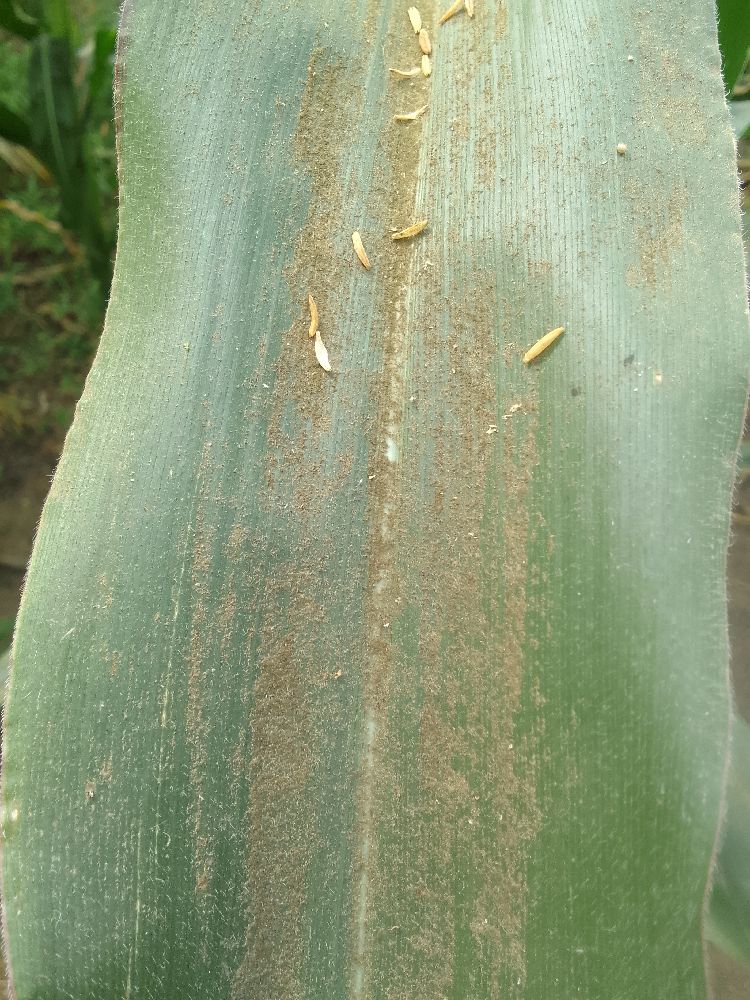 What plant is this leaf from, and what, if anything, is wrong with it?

maize, healthy
